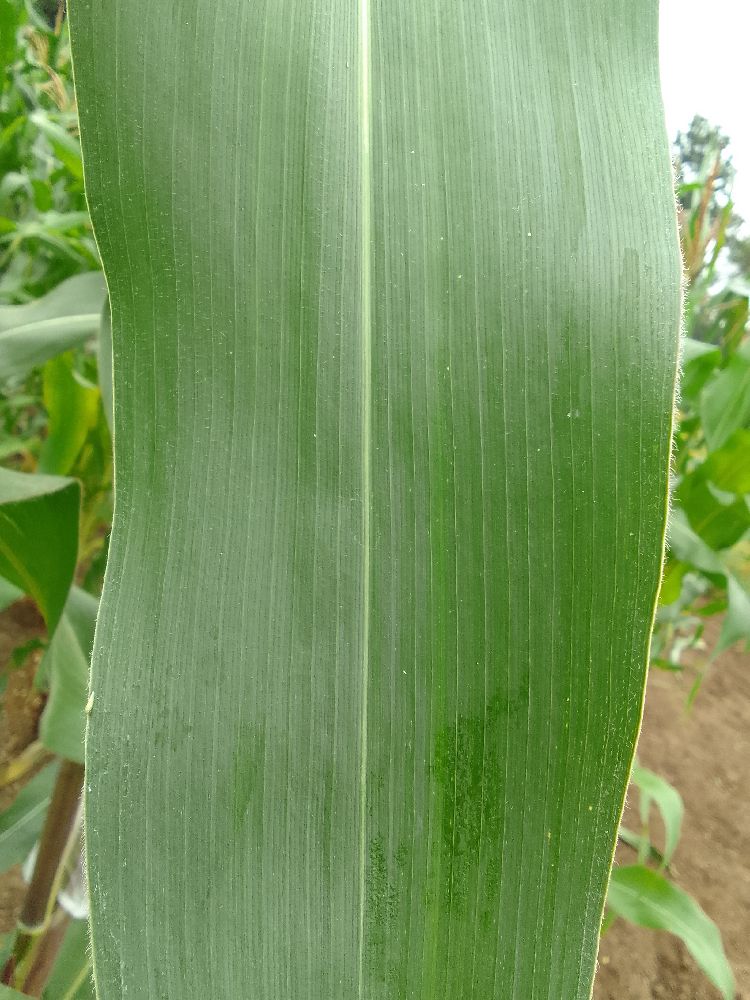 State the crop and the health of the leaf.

maize, healthy
